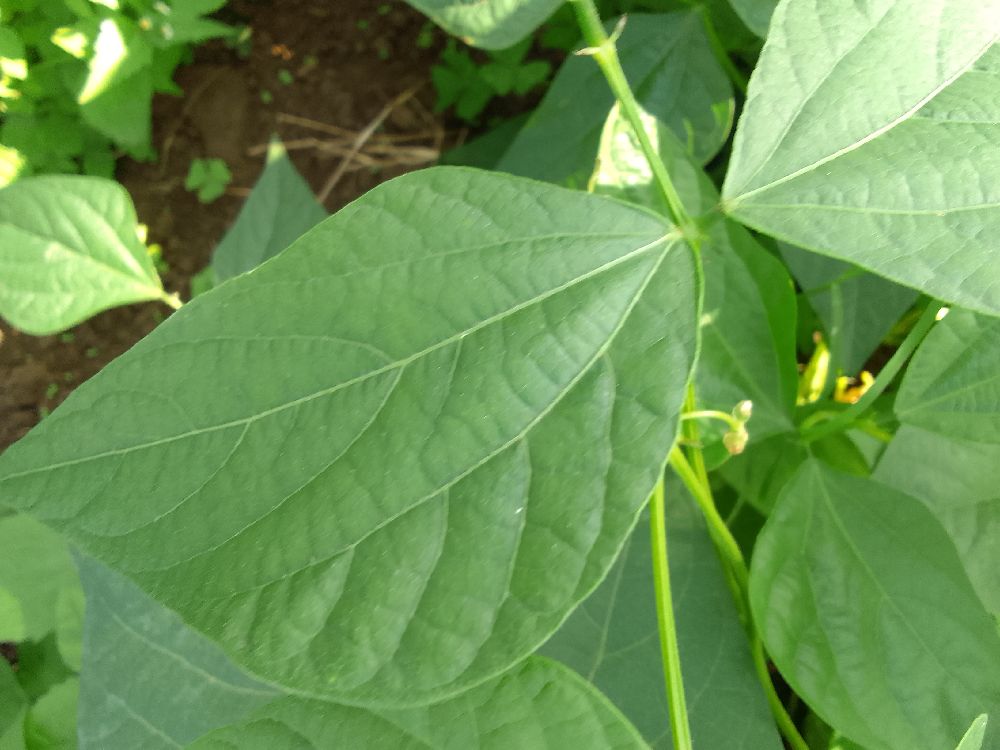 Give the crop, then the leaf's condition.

common bean, healthy
